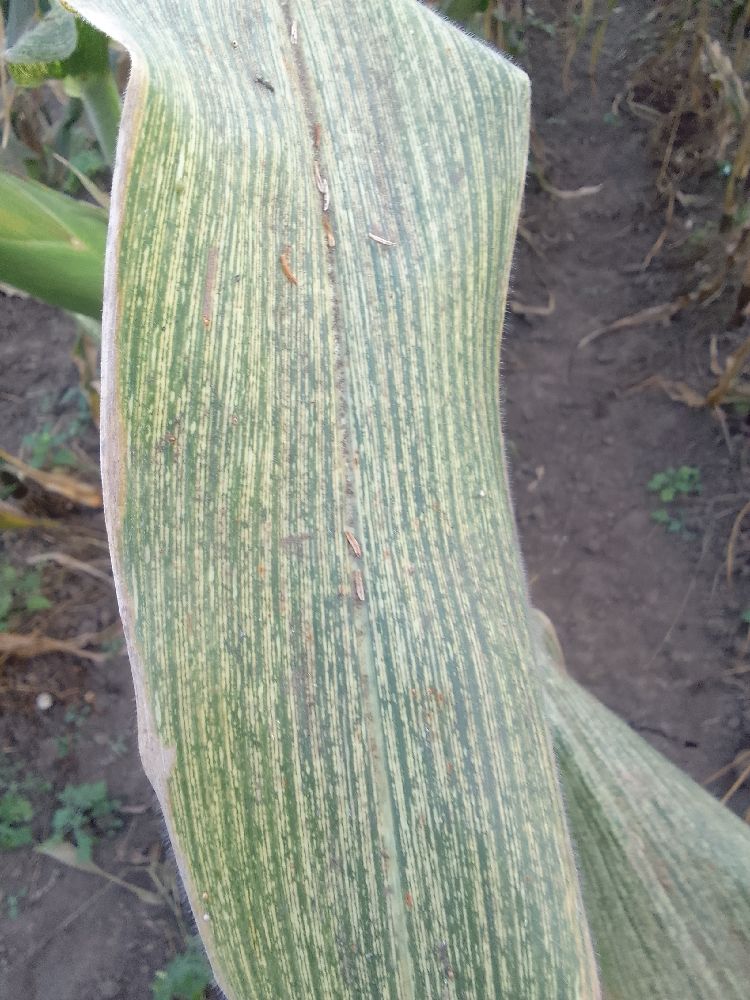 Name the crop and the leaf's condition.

maize, maize streak virus
